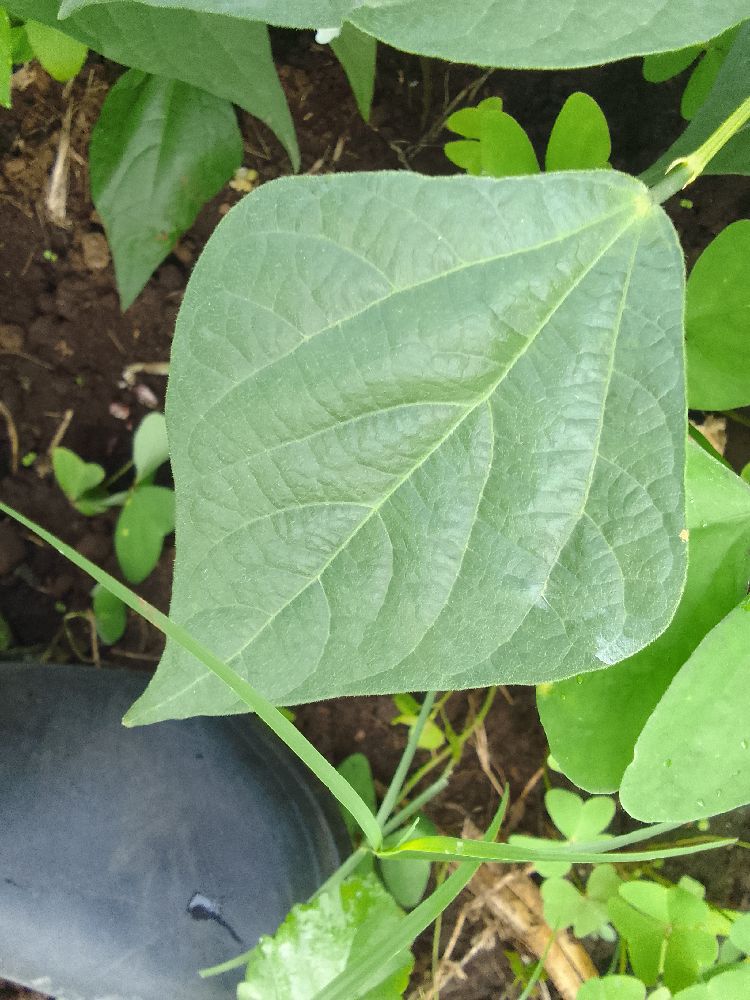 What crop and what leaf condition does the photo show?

common bean, healthy
